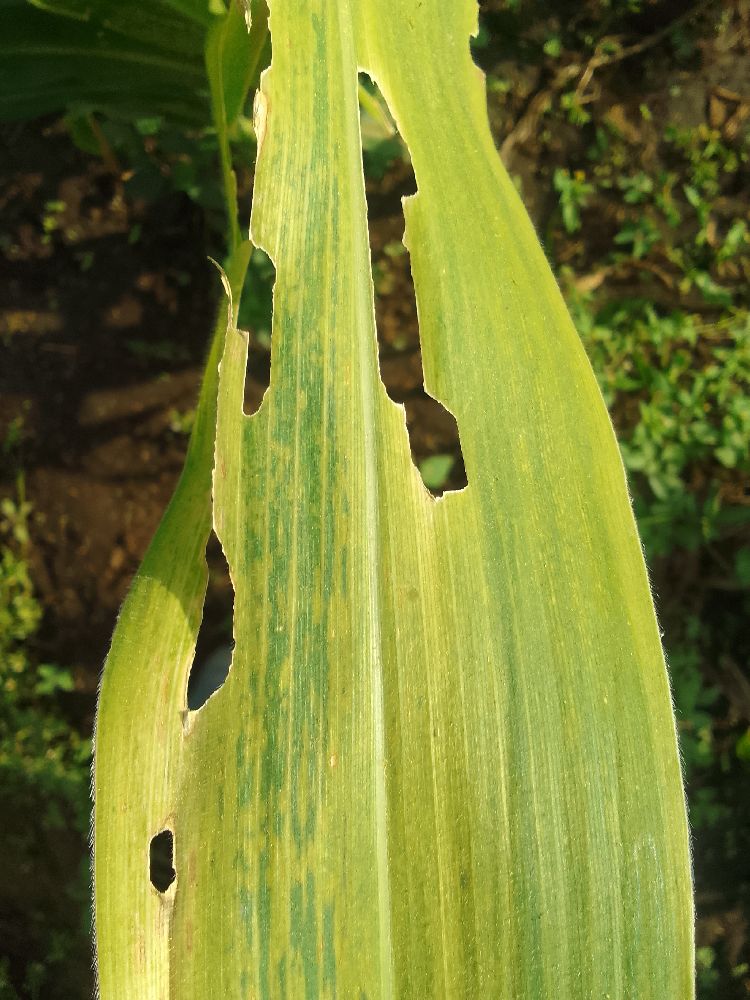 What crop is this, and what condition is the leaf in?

maize, maize lethal necrosis
